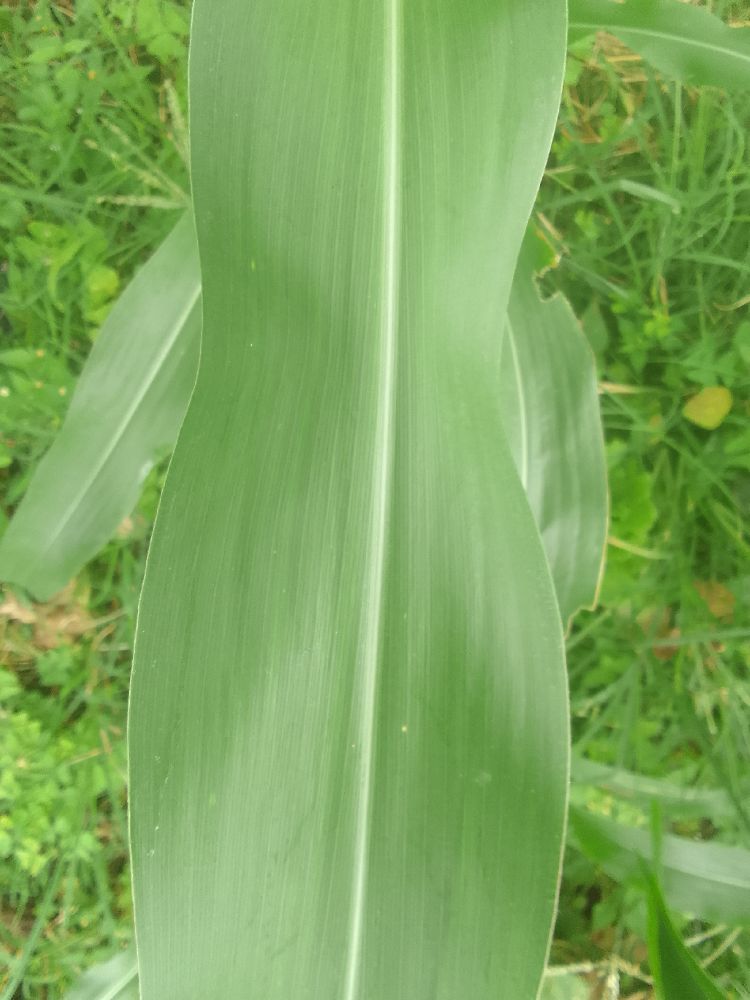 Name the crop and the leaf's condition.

maize, healthy
